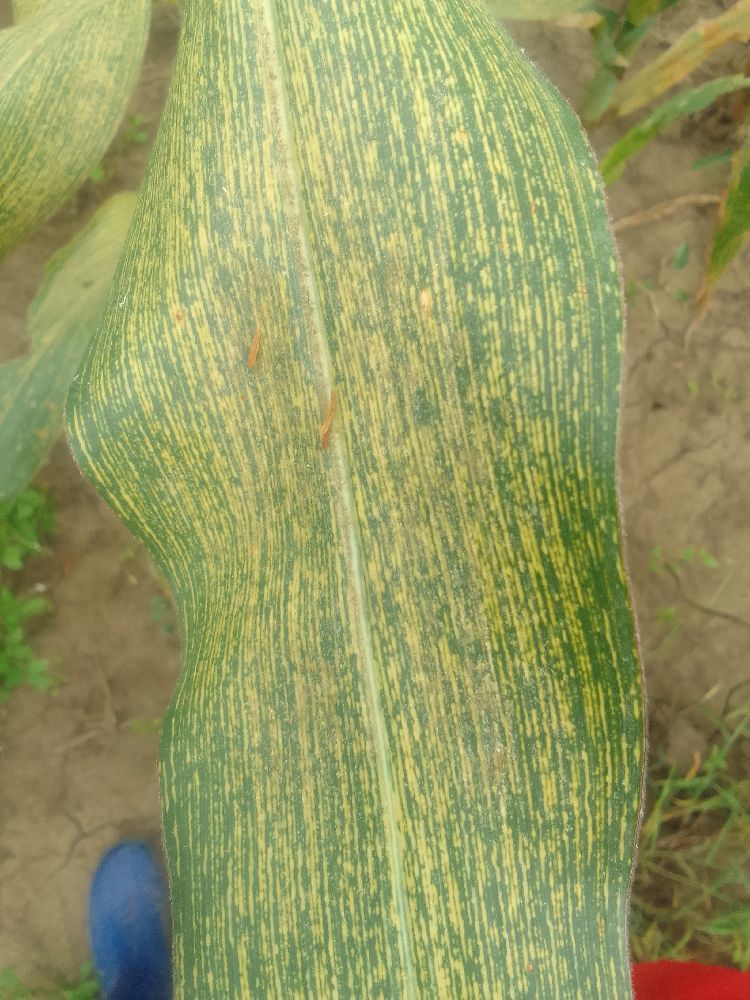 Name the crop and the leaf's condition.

maize, maize streak virus
